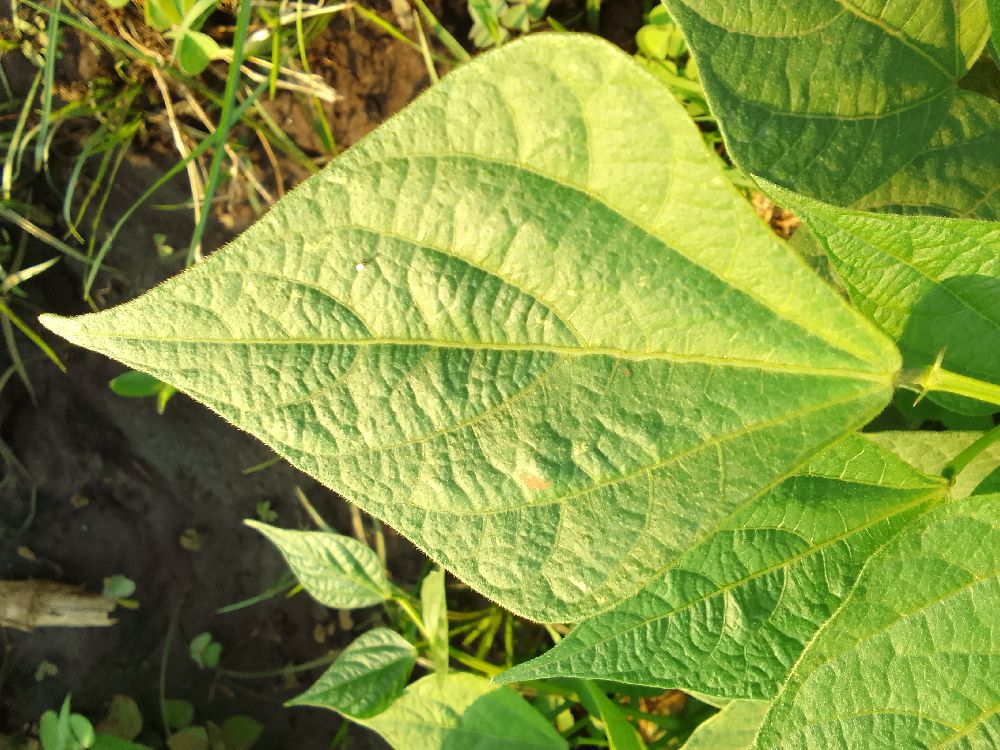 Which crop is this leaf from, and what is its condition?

common bean, healthy
